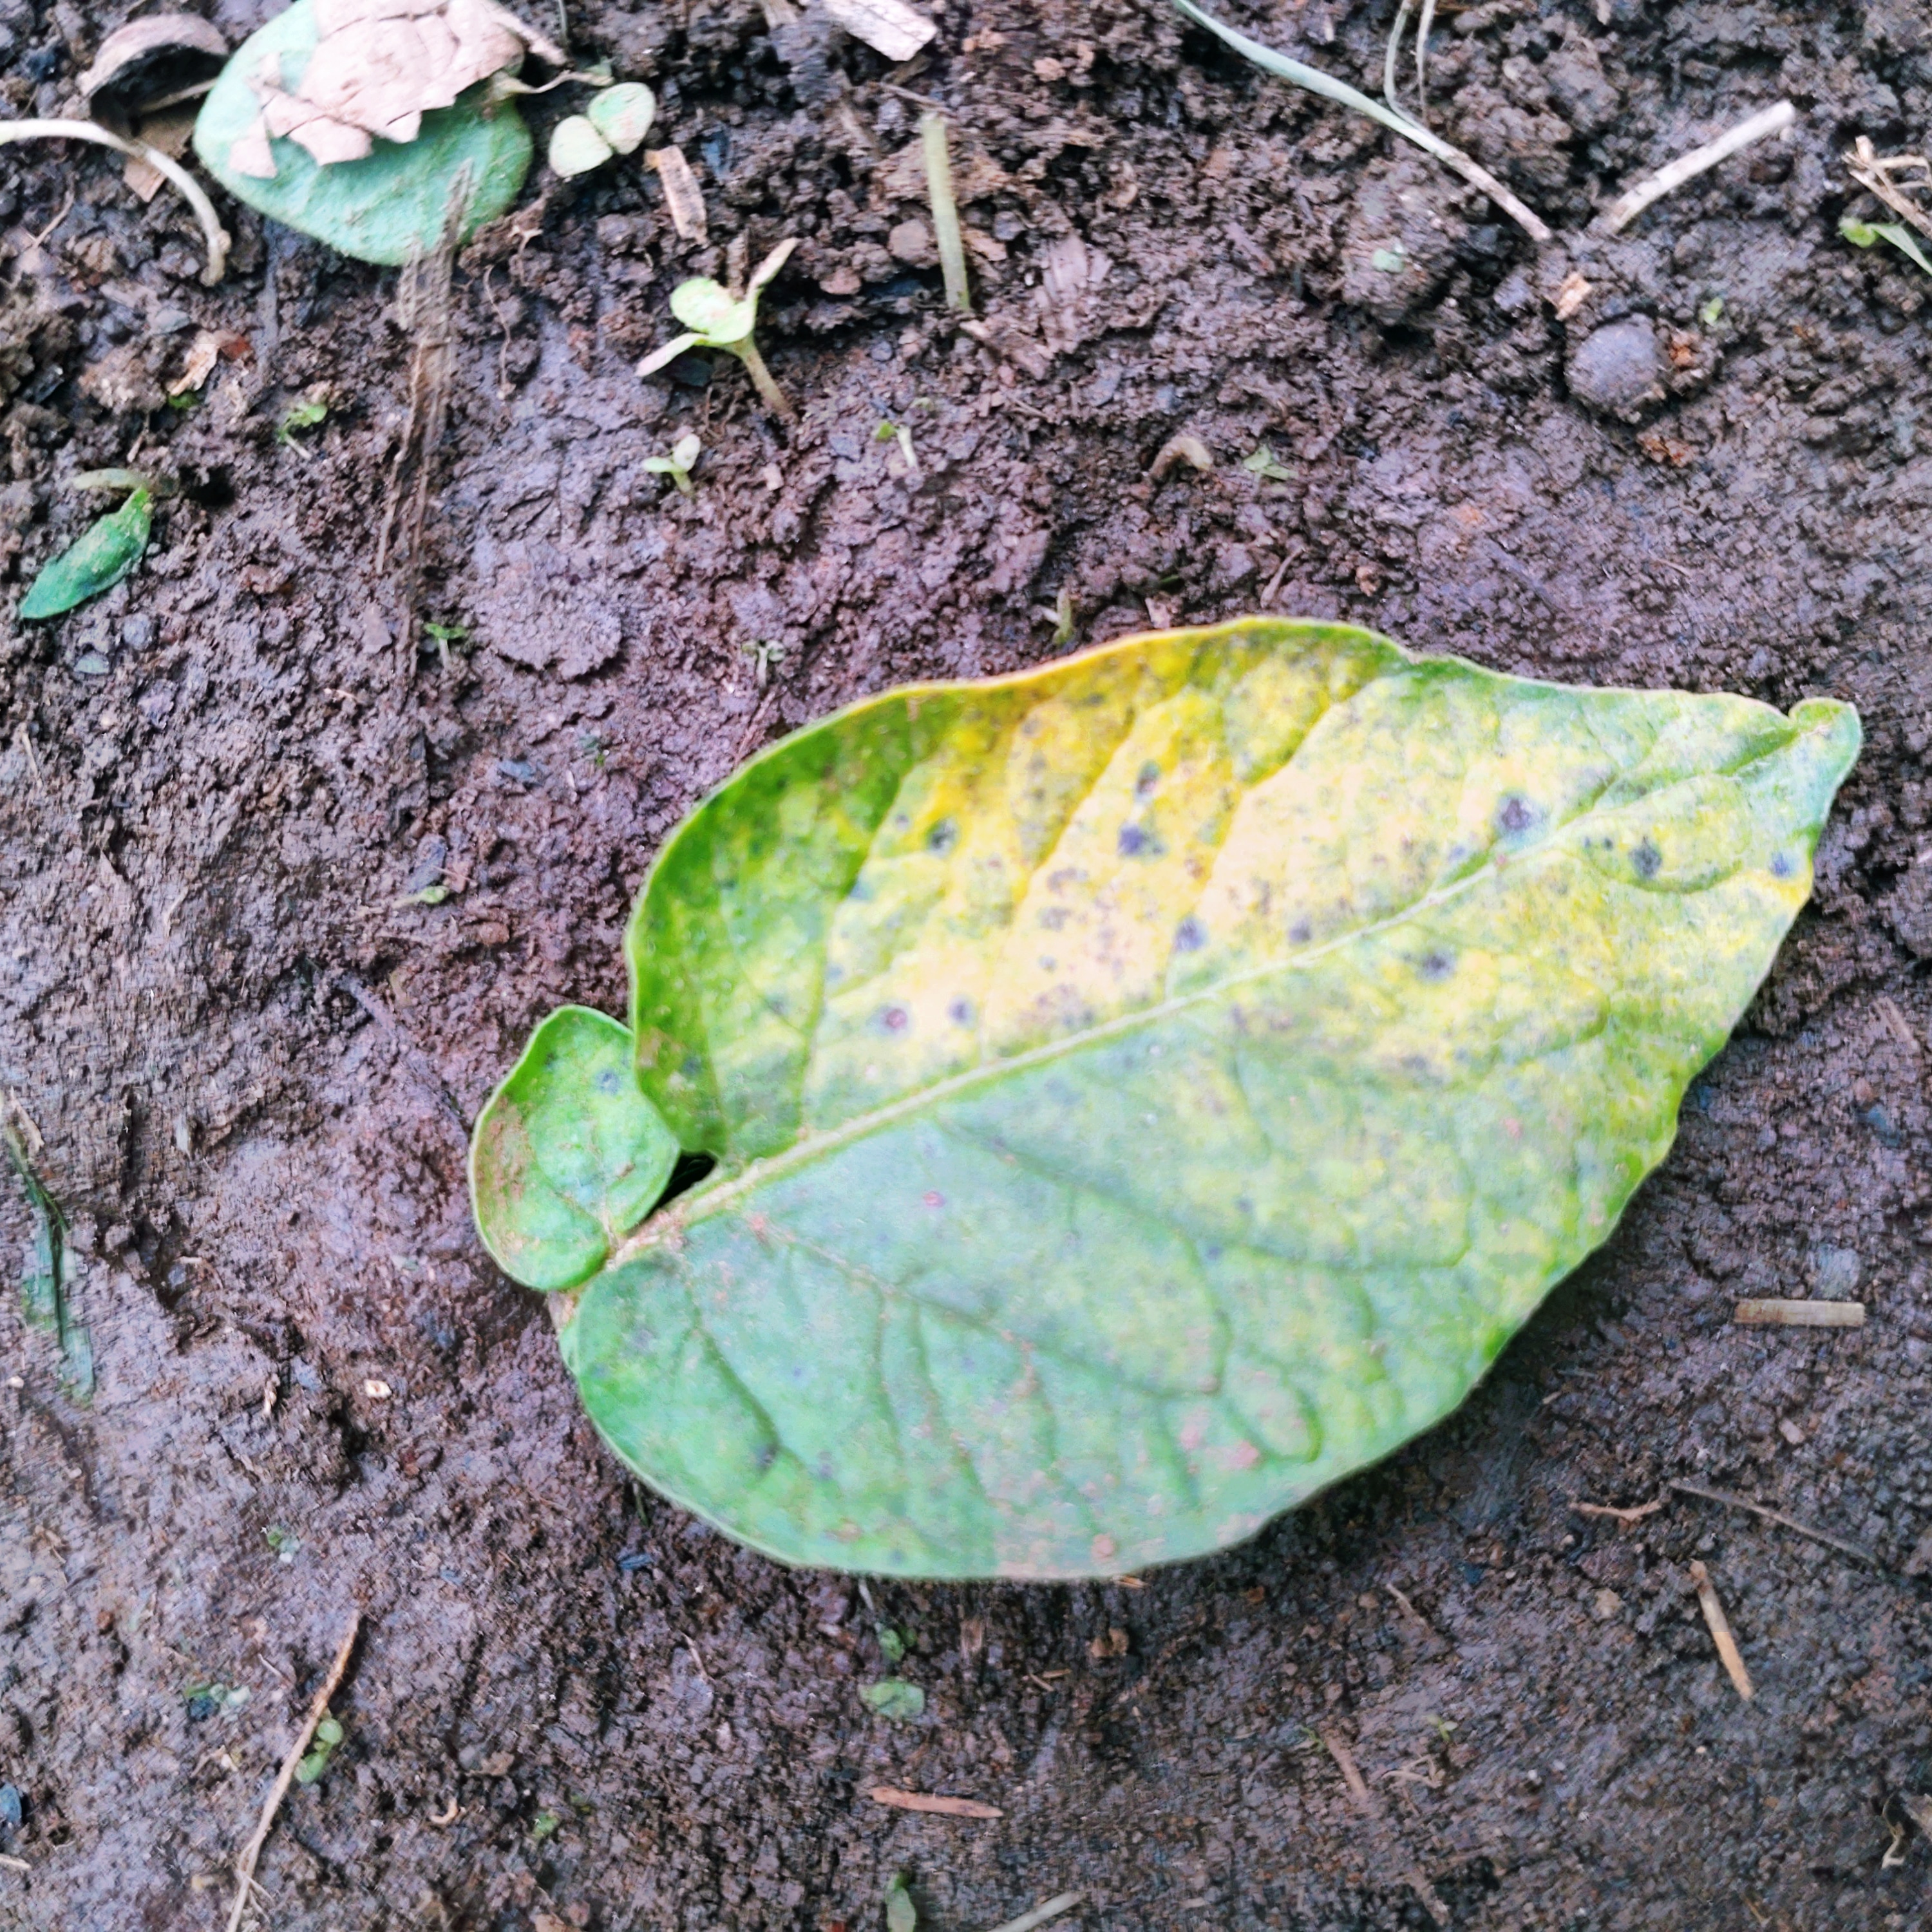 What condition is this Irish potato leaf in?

late blight
